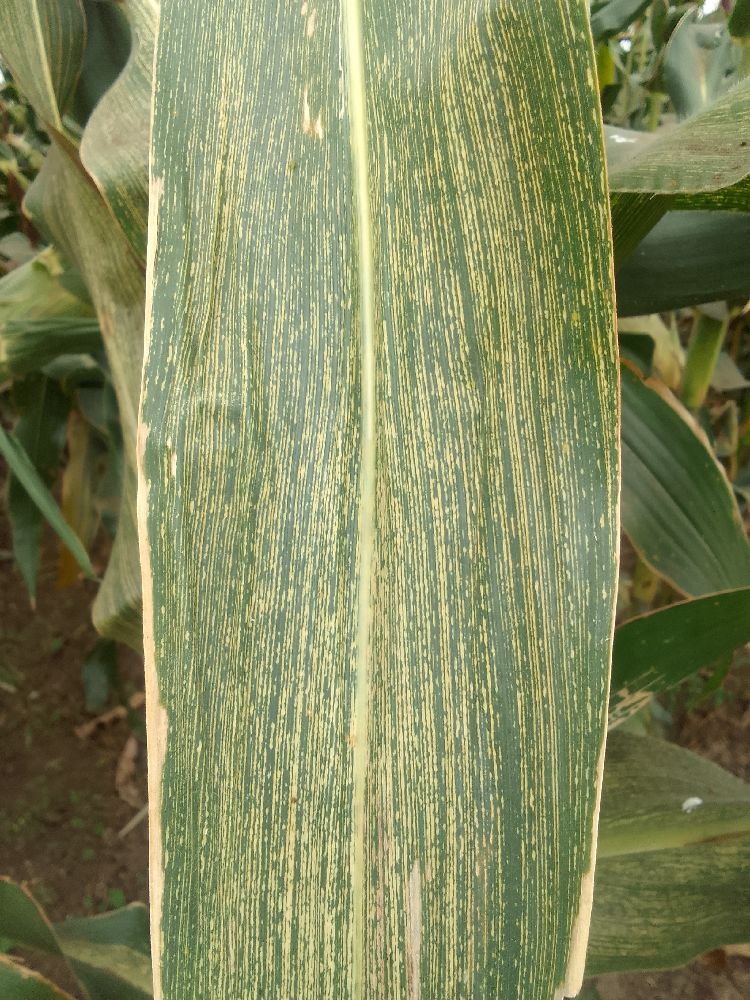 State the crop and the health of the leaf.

maize, maize streak virus
